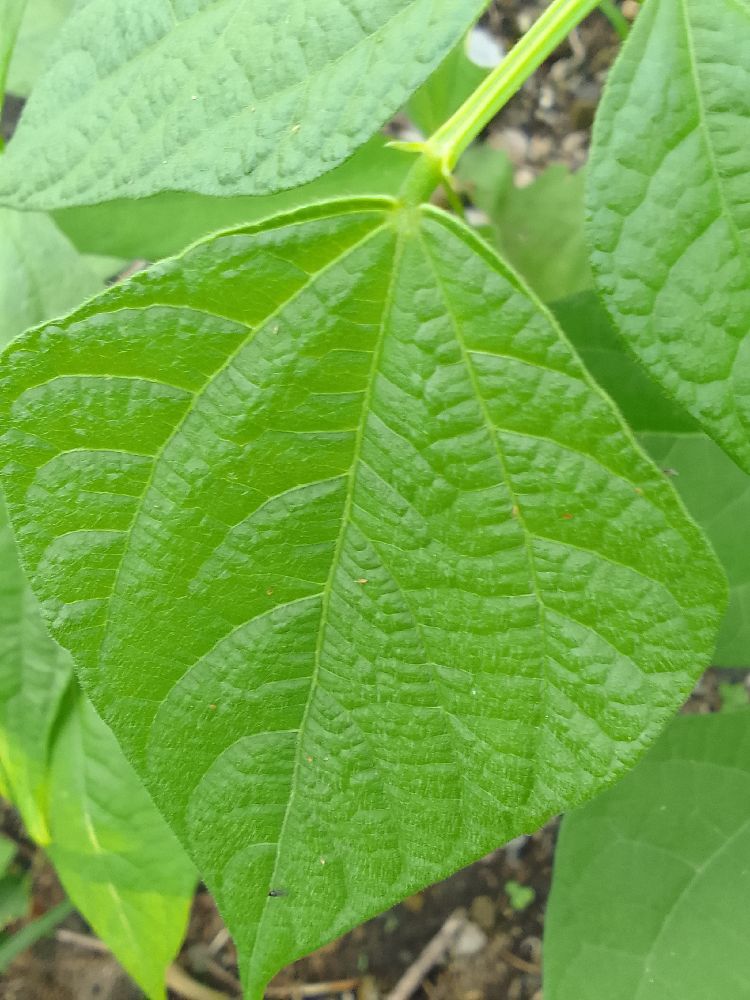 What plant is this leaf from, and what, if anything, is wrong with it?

common bean, healthy
